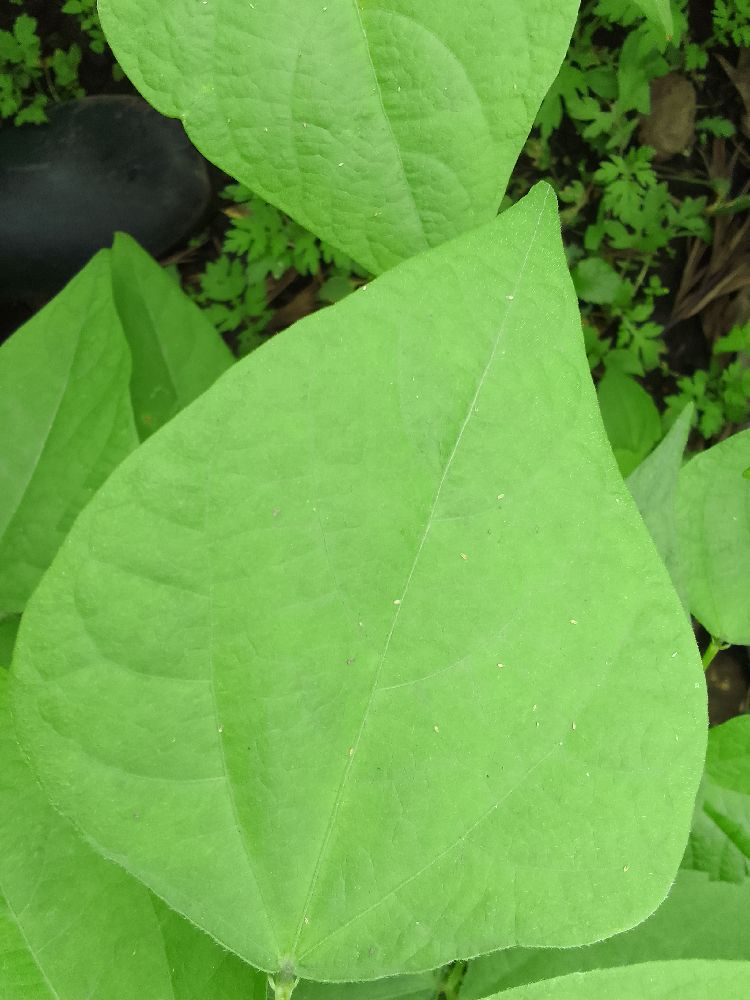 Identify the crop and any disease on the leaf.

common bean, healthy
